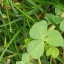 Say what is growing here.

unstructured weed
